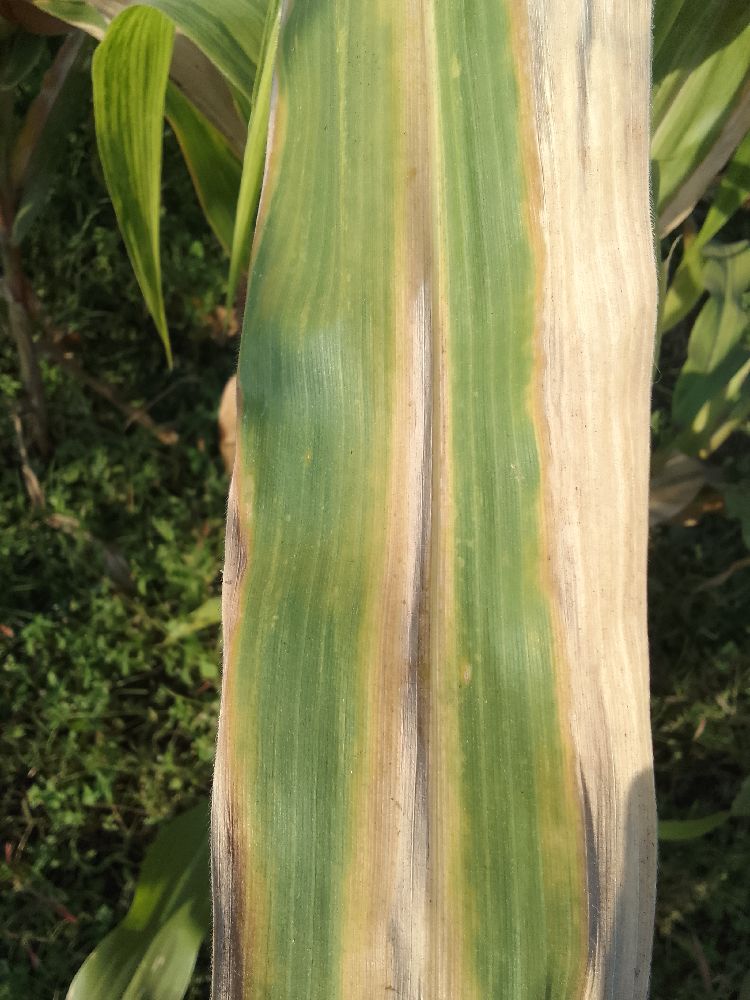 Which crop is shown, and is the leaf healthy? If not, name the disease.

maize, maize lethal necrosis
